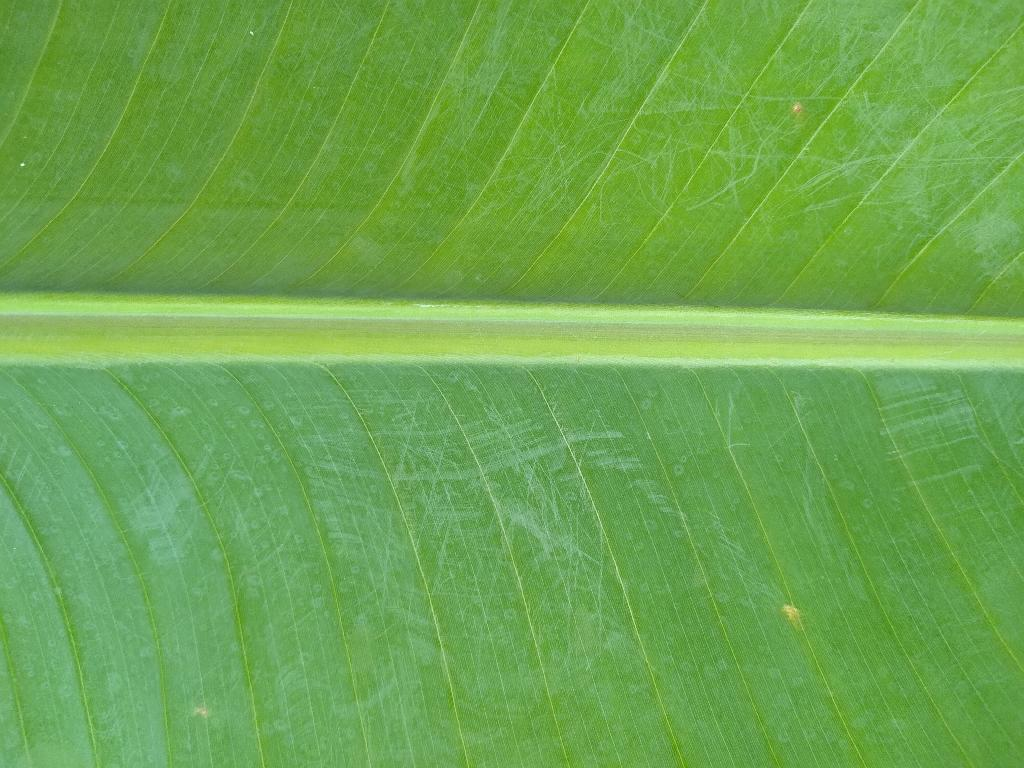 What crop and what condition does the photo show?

banana, healthy
